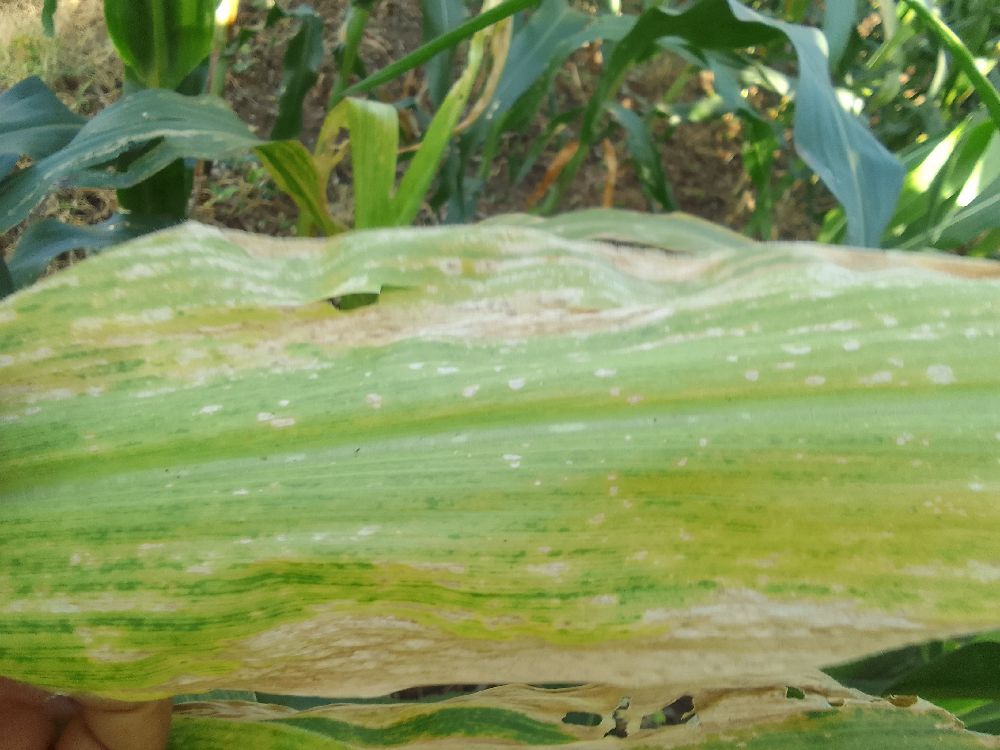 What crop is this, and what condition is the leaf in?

maize, maize lethal necrosis
